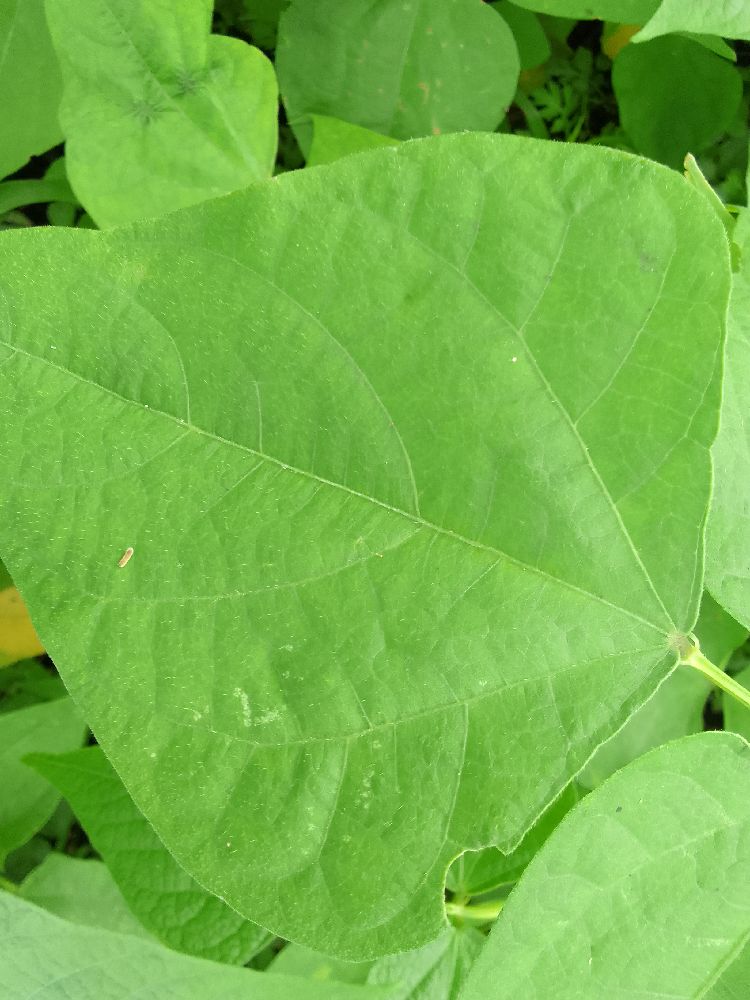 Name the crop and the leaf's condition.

common bean, healthy
